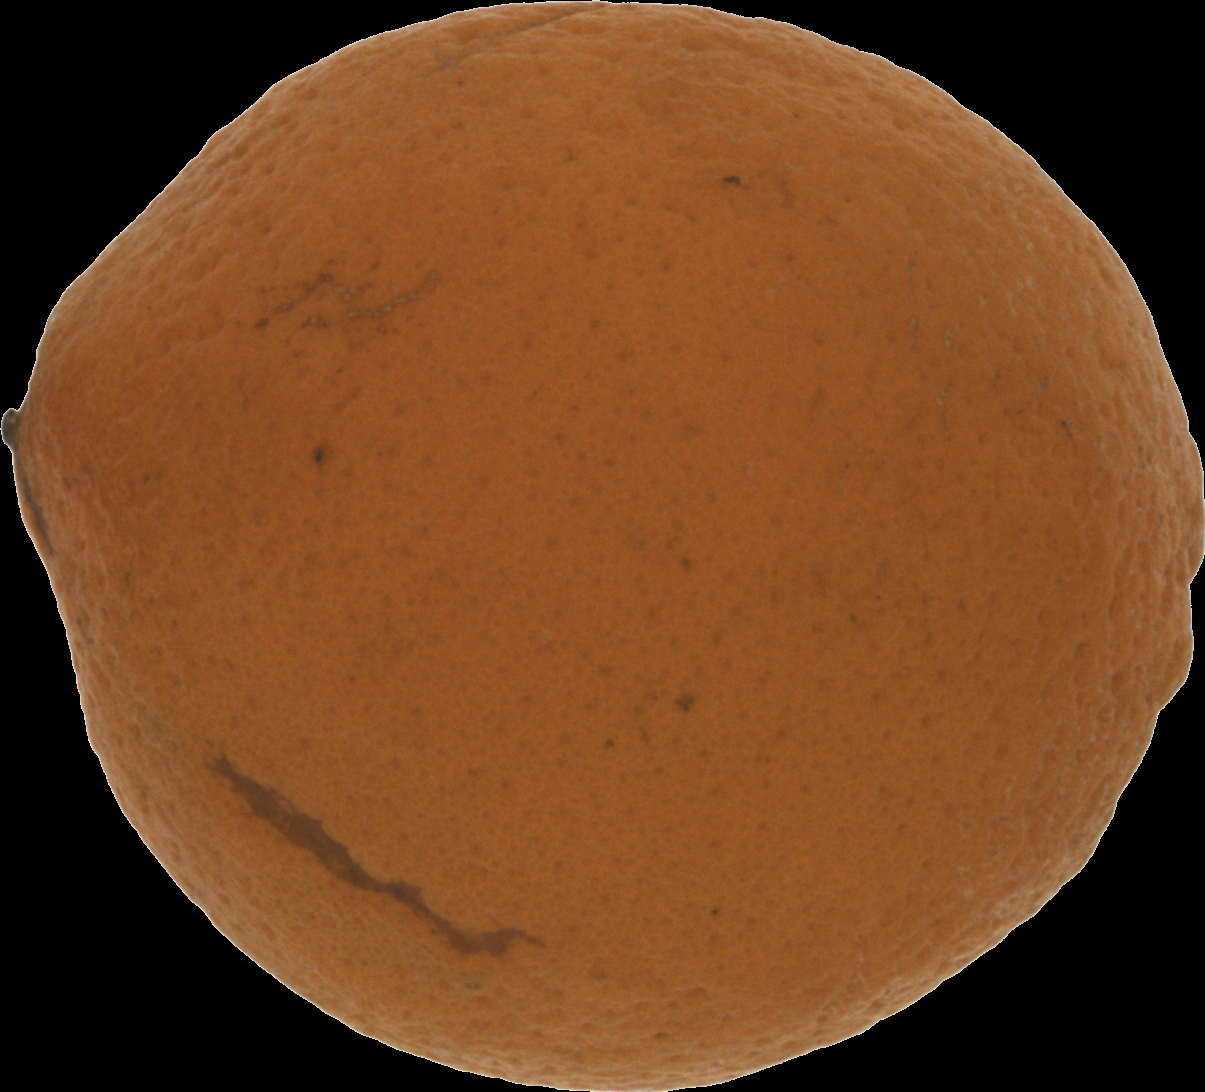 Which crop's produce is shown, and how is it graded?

orange, bad
